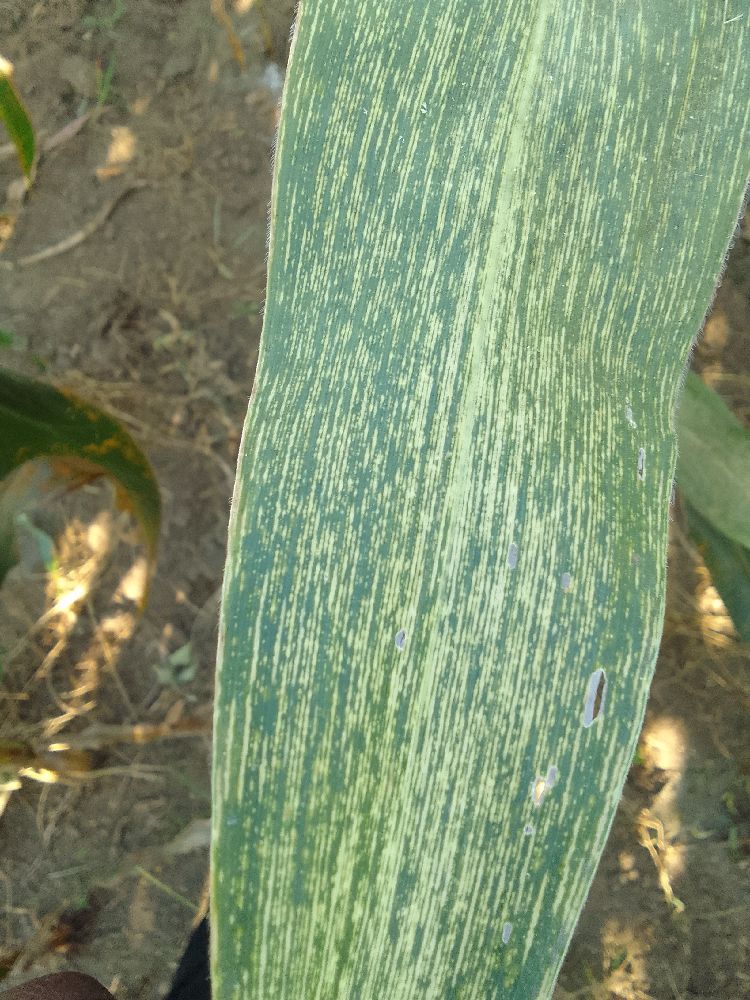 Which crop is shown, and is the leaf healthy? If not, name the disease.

maize, maize streak virus
